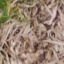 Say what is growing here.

grass
